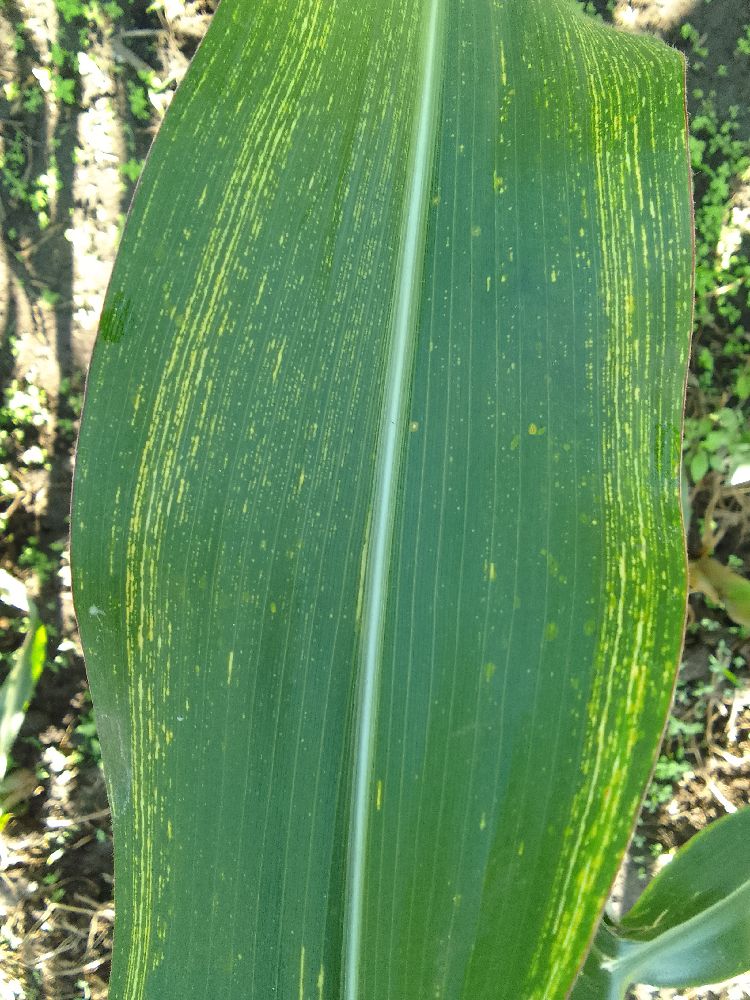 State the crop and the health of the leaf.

maize, maize streak virus
